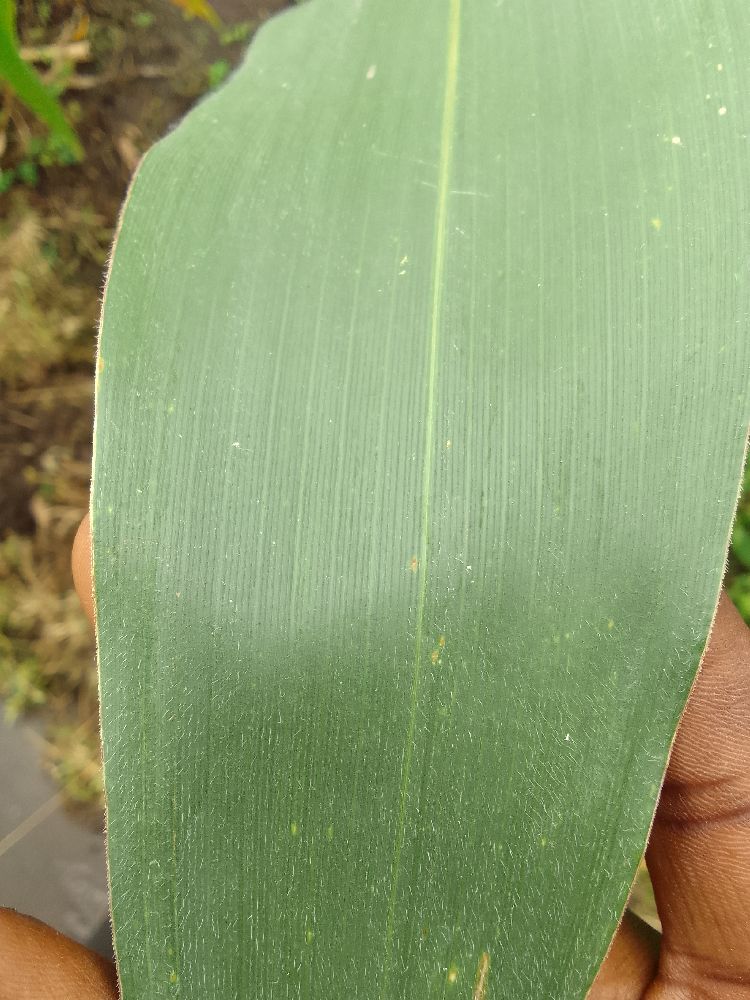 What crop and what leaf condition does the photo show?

maize, healthy
